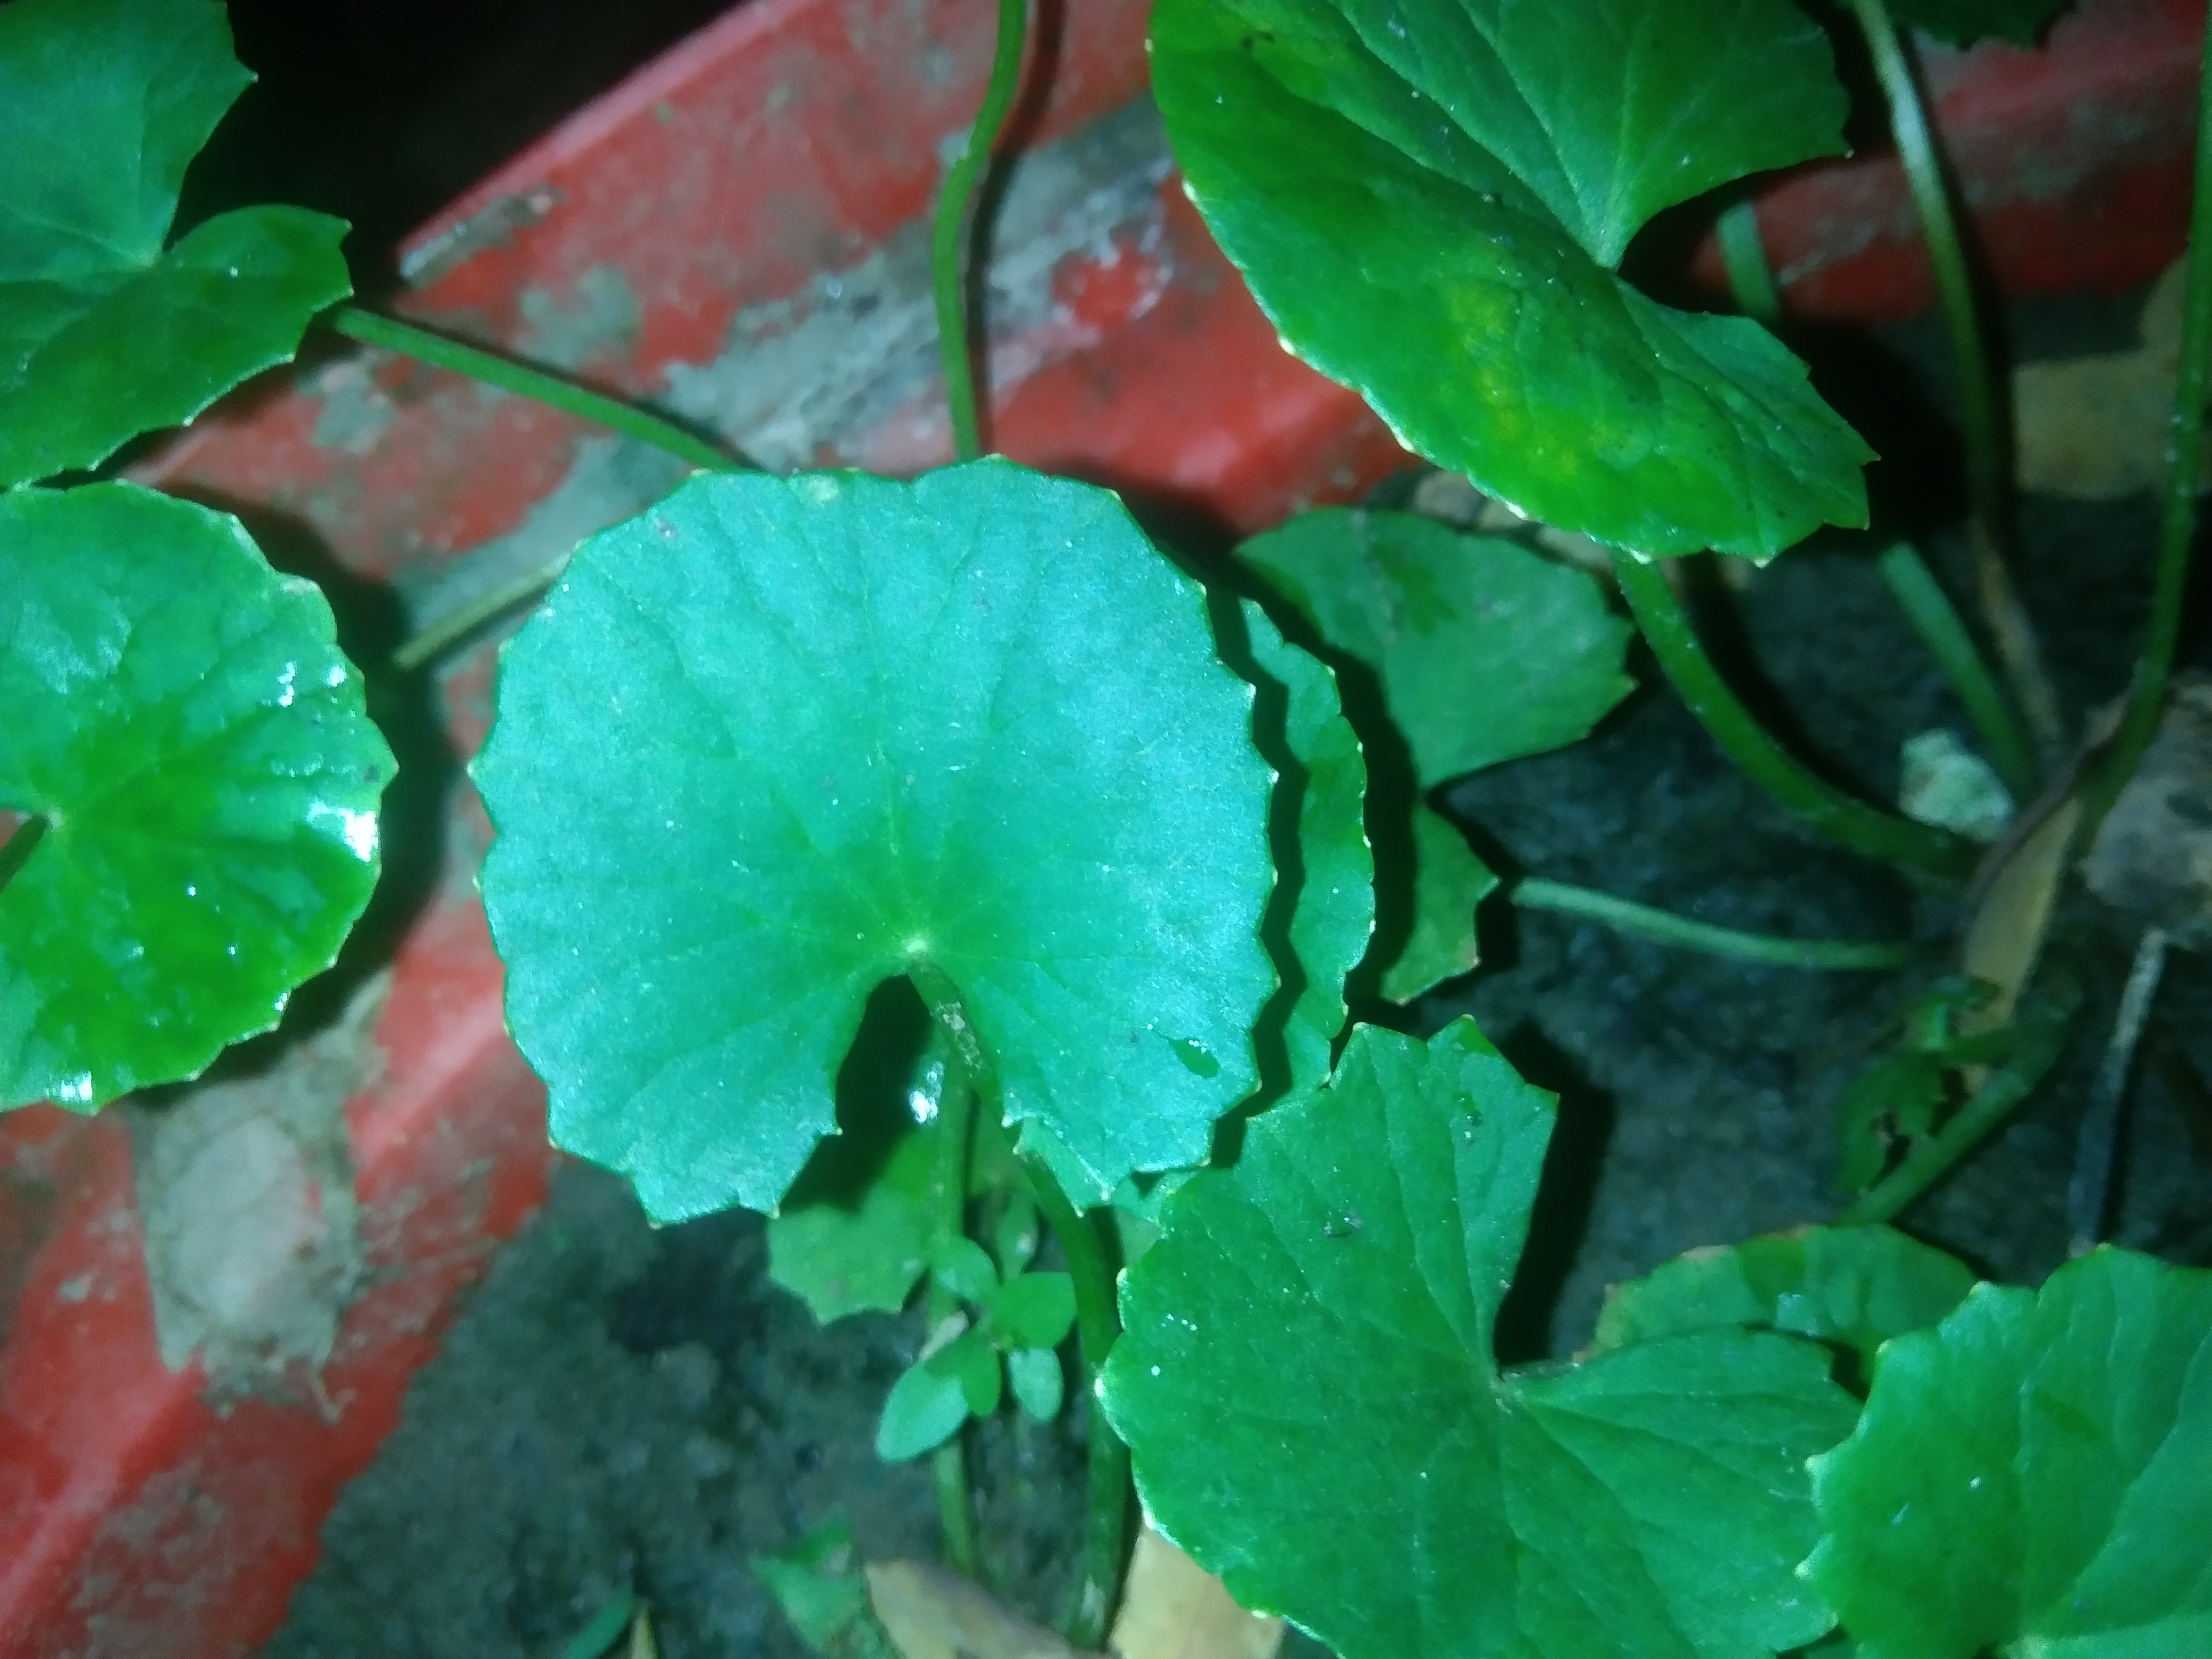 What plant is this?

thankuni
